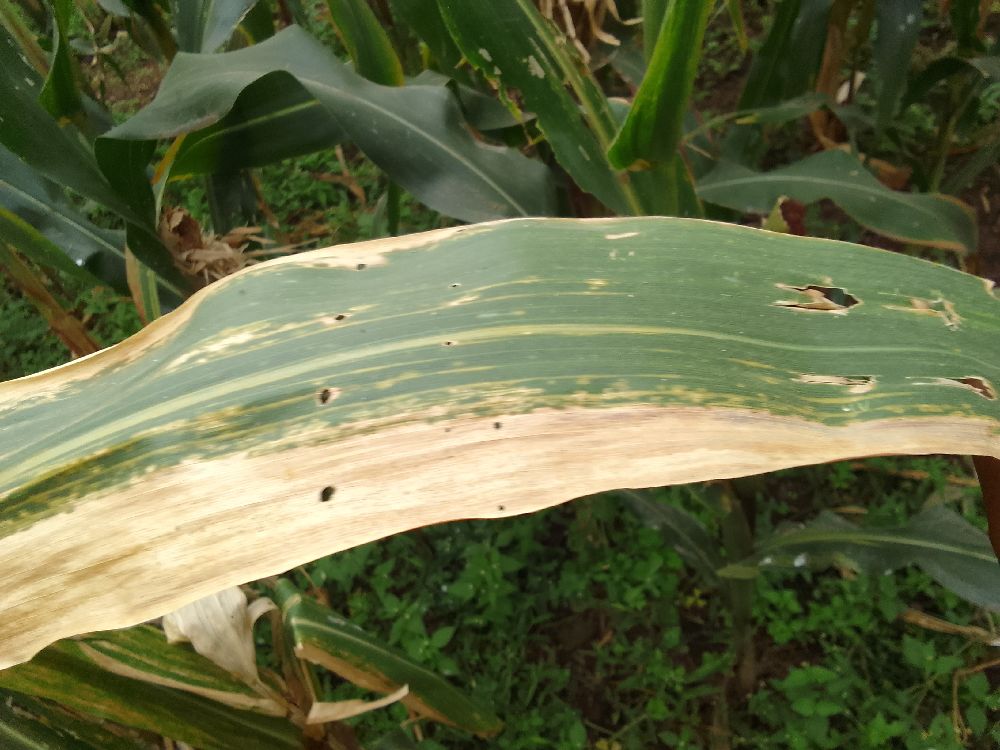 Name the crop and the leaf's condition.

maize, maize lethal necrosis
